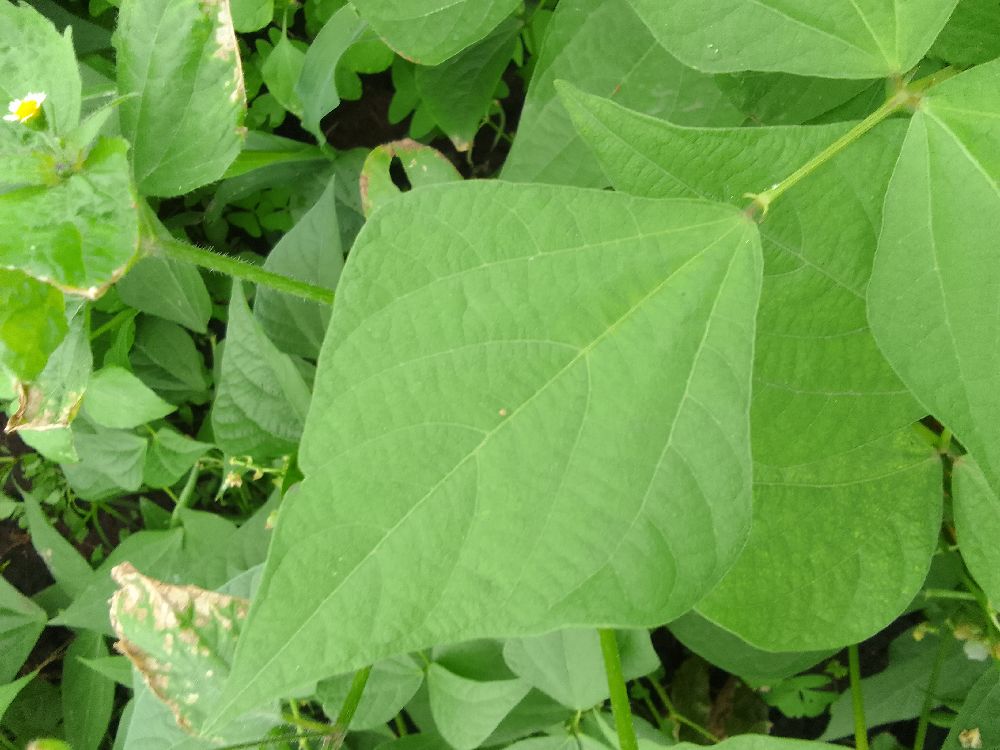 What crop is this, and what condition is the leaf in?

common bean, healthy
